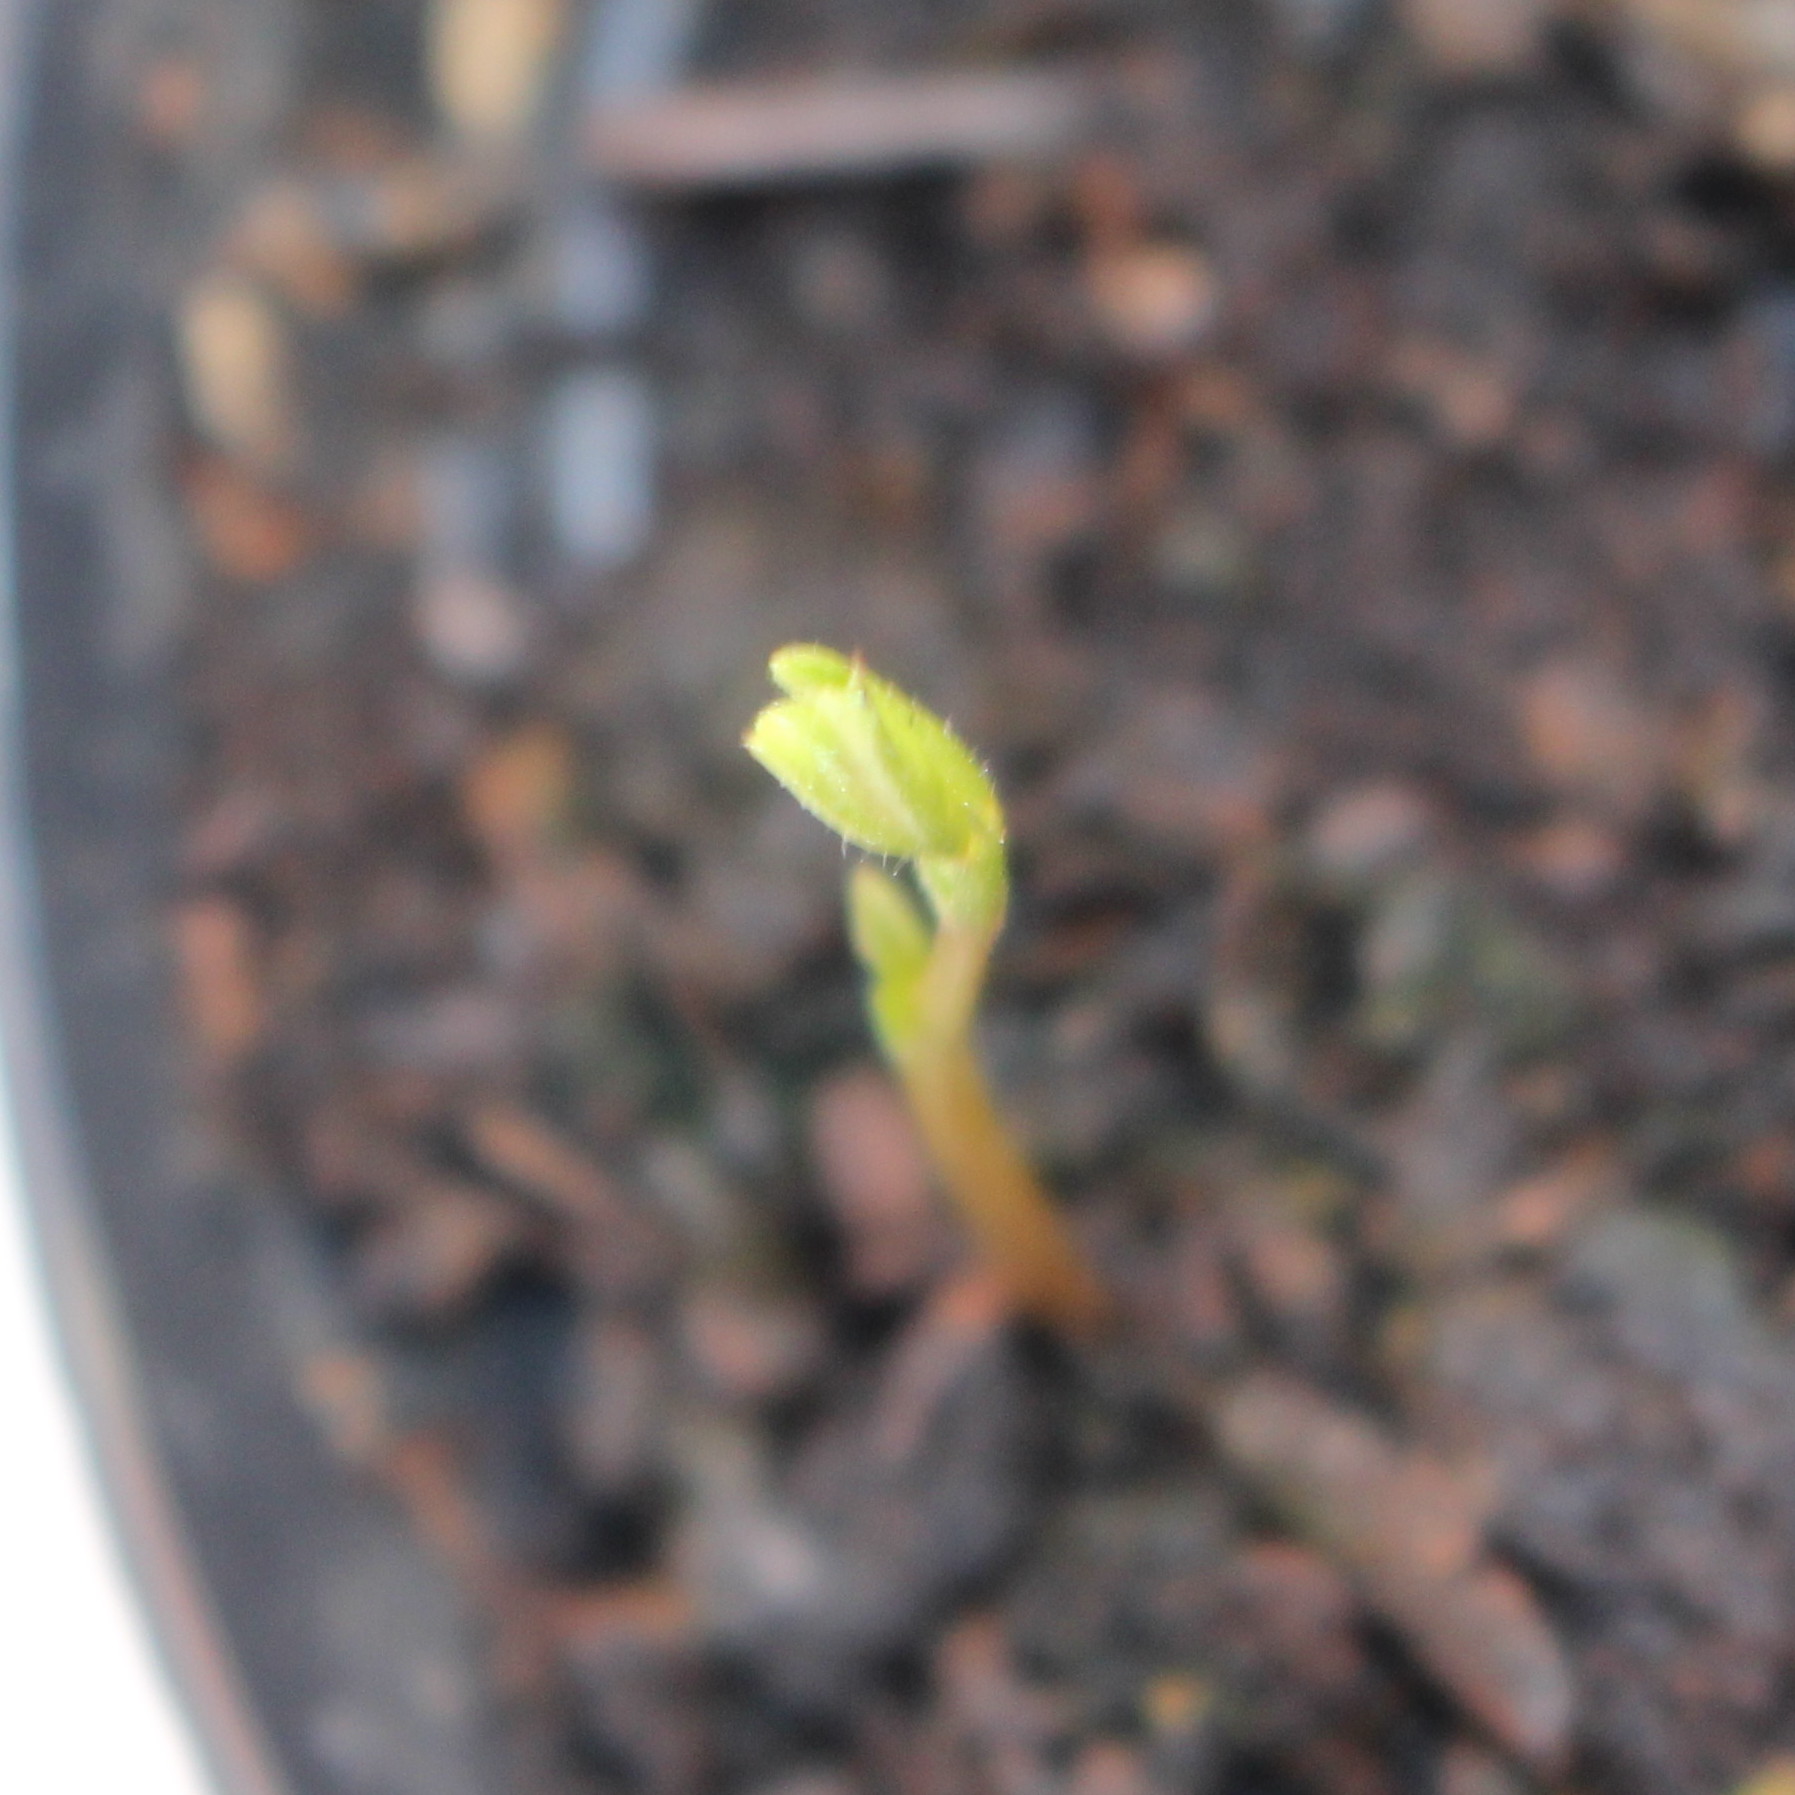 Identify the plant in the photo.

Vicia sativa
